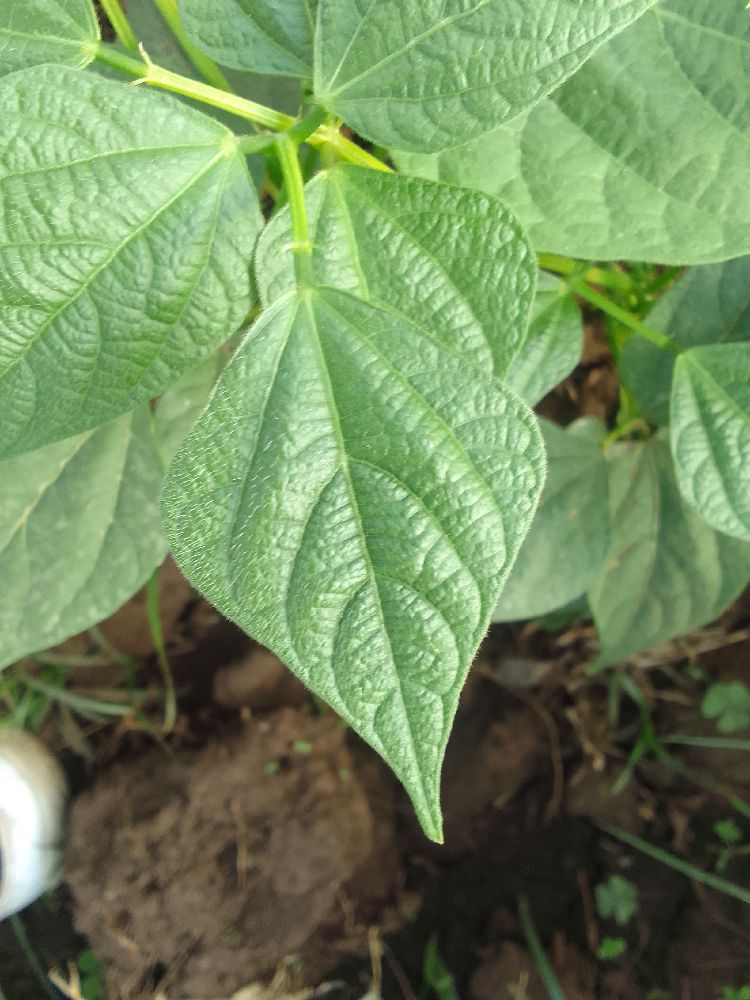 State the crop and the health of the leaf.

common bean, healthy
